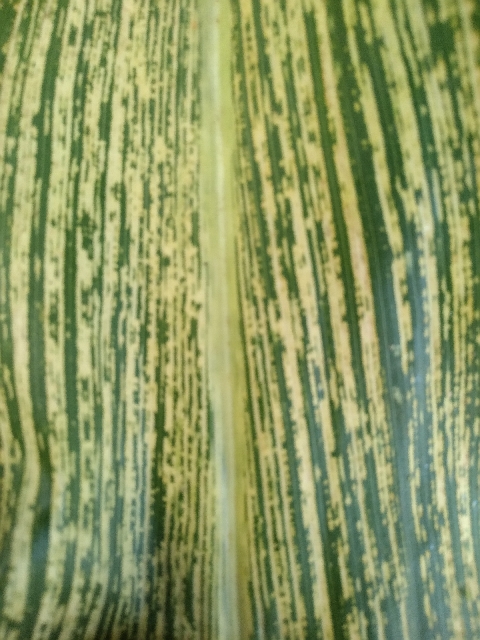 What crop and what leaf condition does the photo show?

maize, maize streak virus
